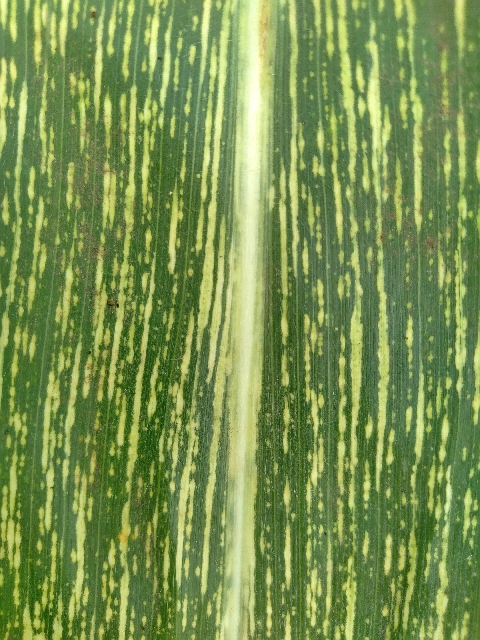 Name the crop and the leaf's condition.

maize, maize streak virus
